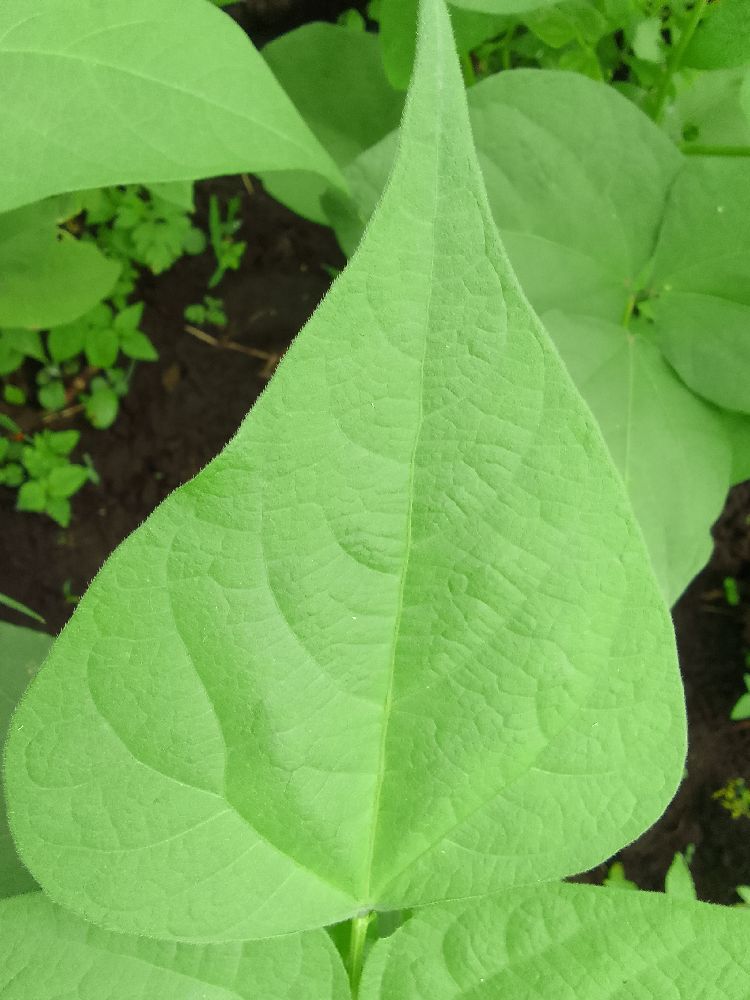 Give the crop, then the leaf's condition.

common bean, healthy
